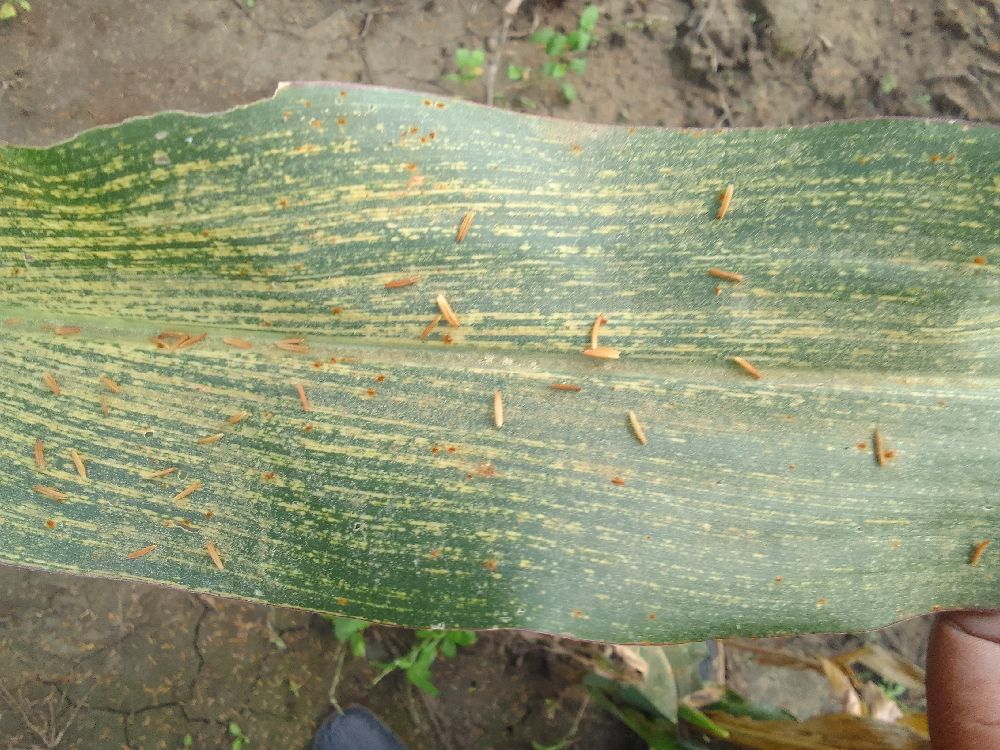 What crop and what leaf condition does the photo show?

maize, maize streak virus
